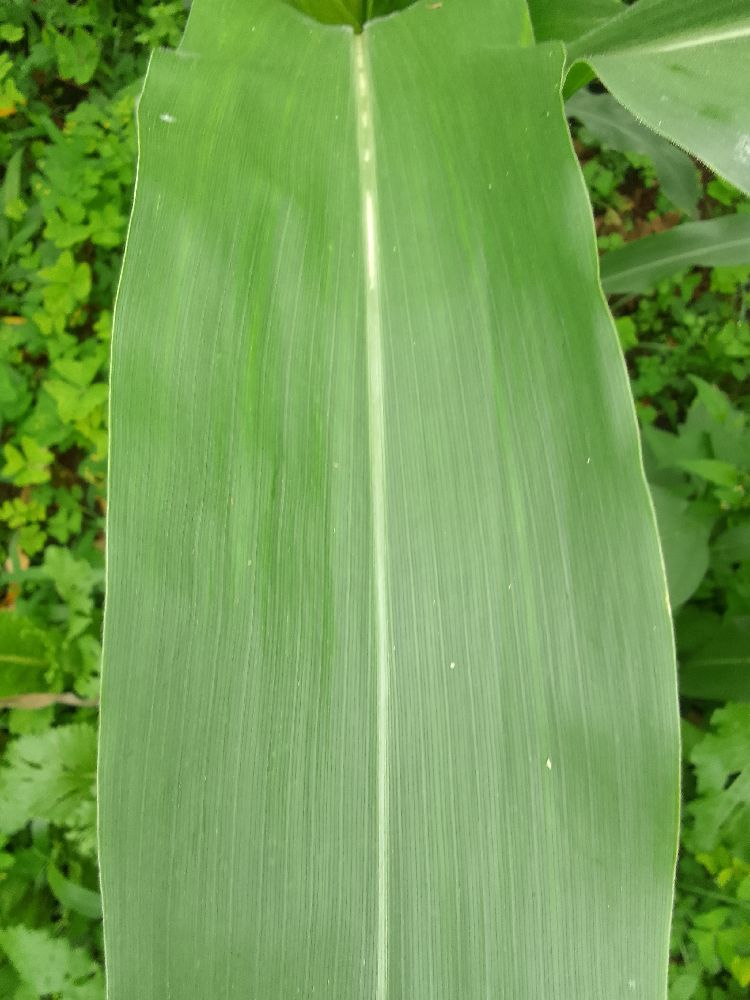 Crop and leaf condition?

maize, healthy
